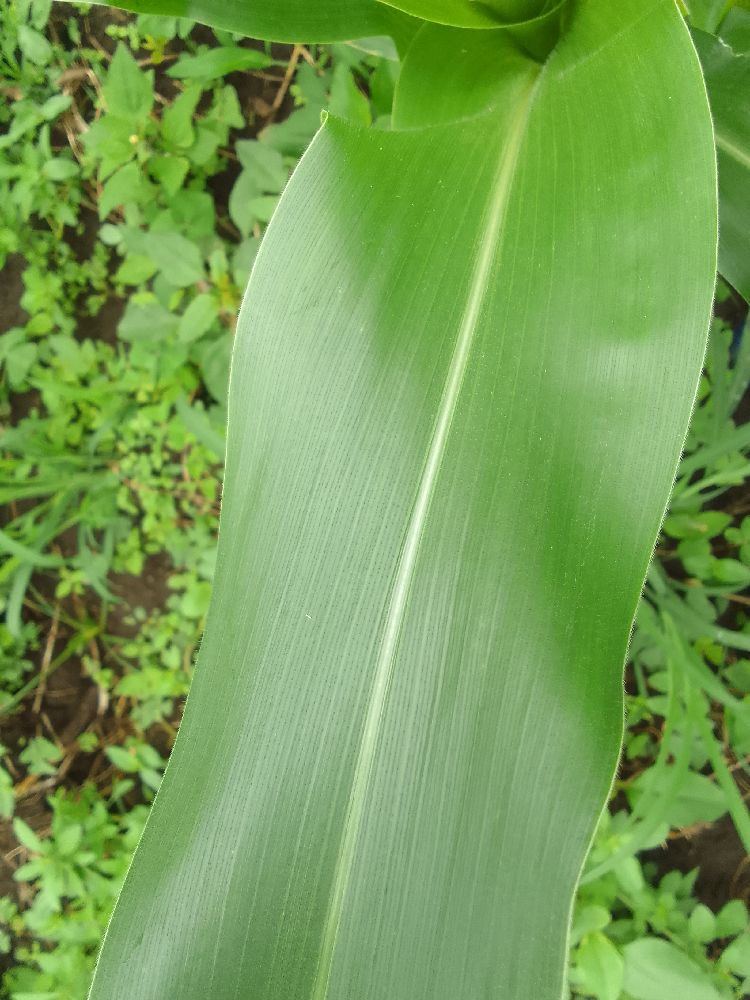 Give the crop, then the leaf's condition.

maize, healthy
